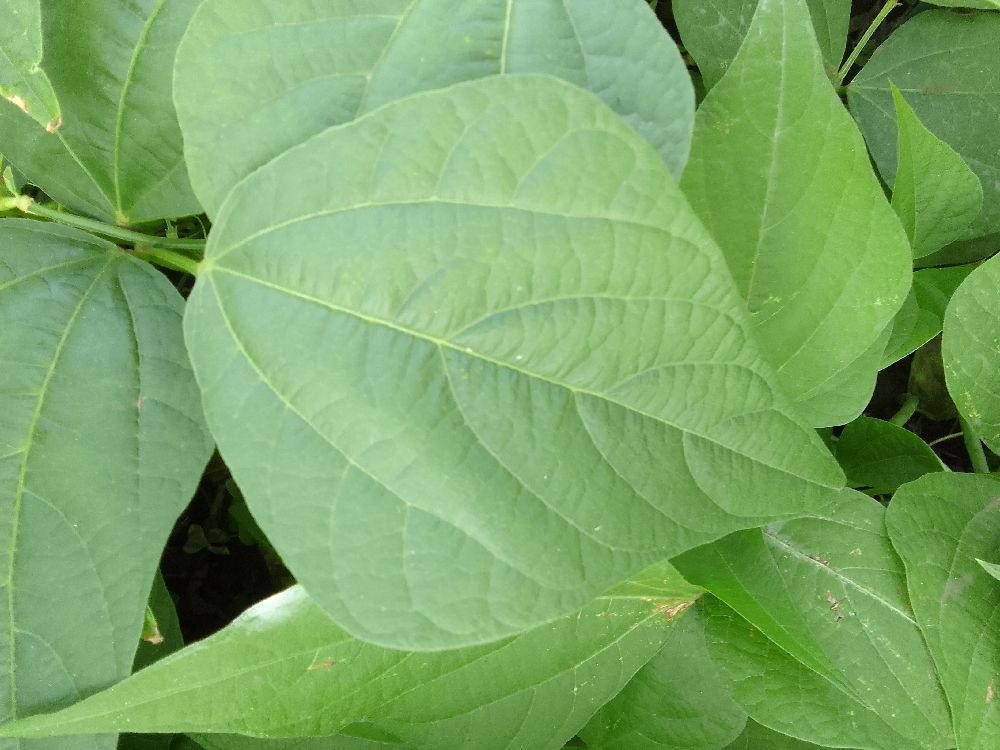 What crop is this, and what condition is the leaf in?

common bean, healthy
